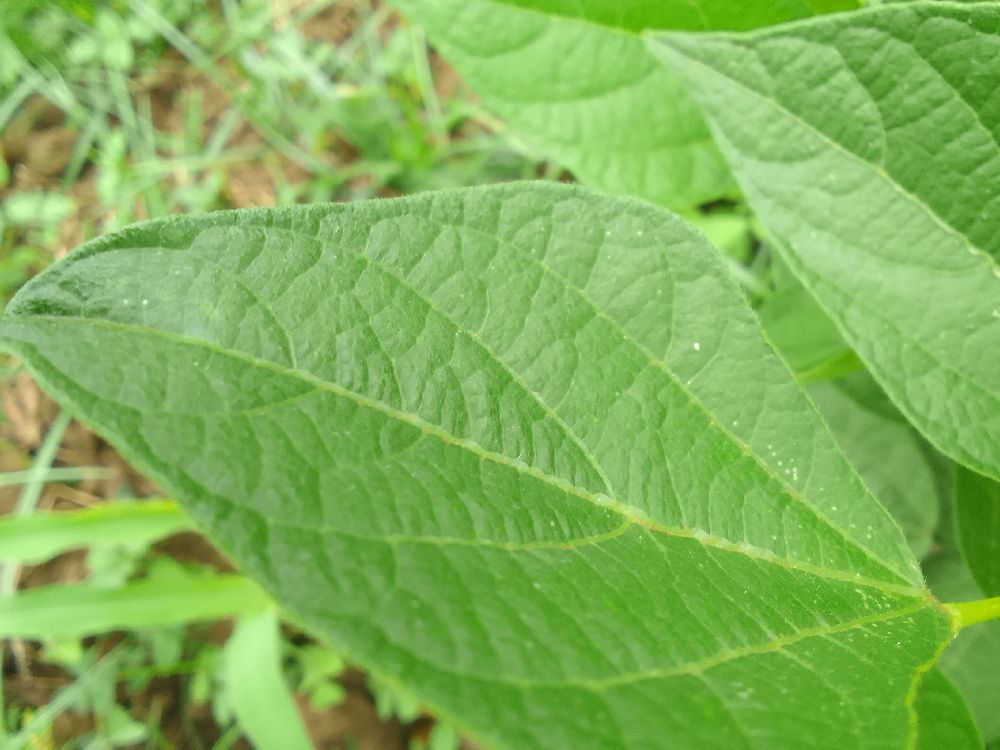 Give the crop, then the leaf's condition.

common bean, healthy
